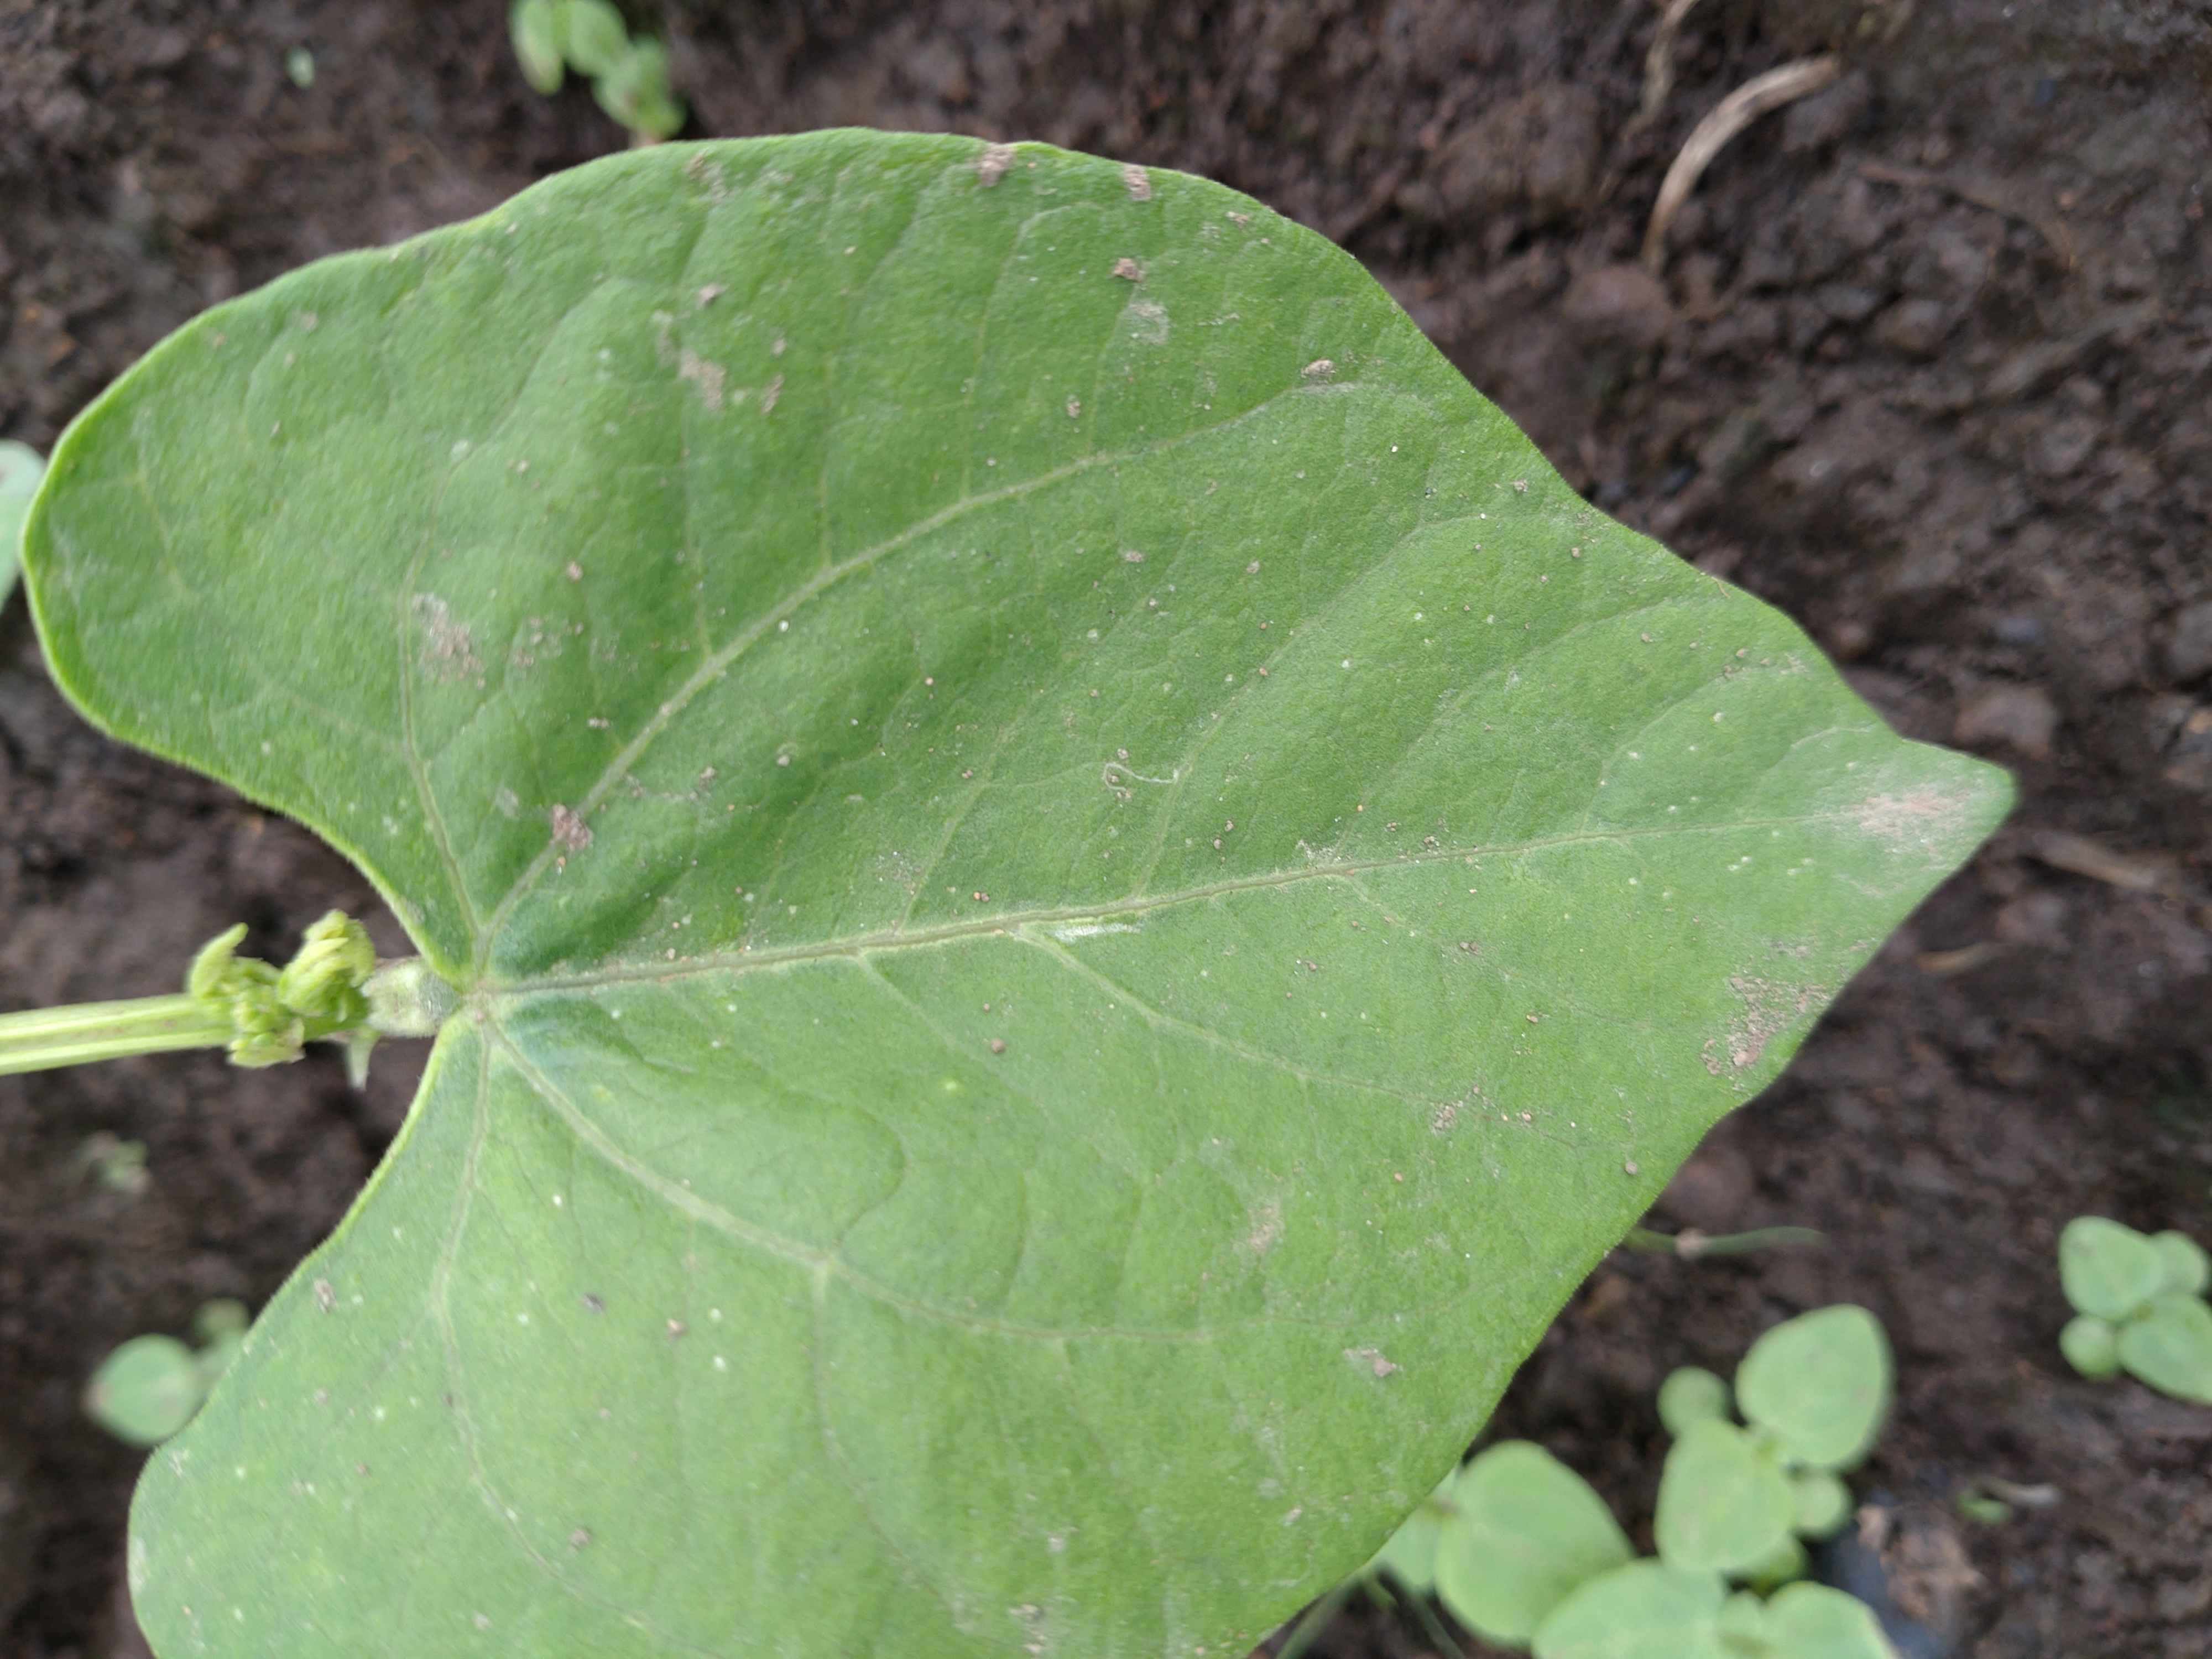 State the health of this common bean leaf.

healthy
